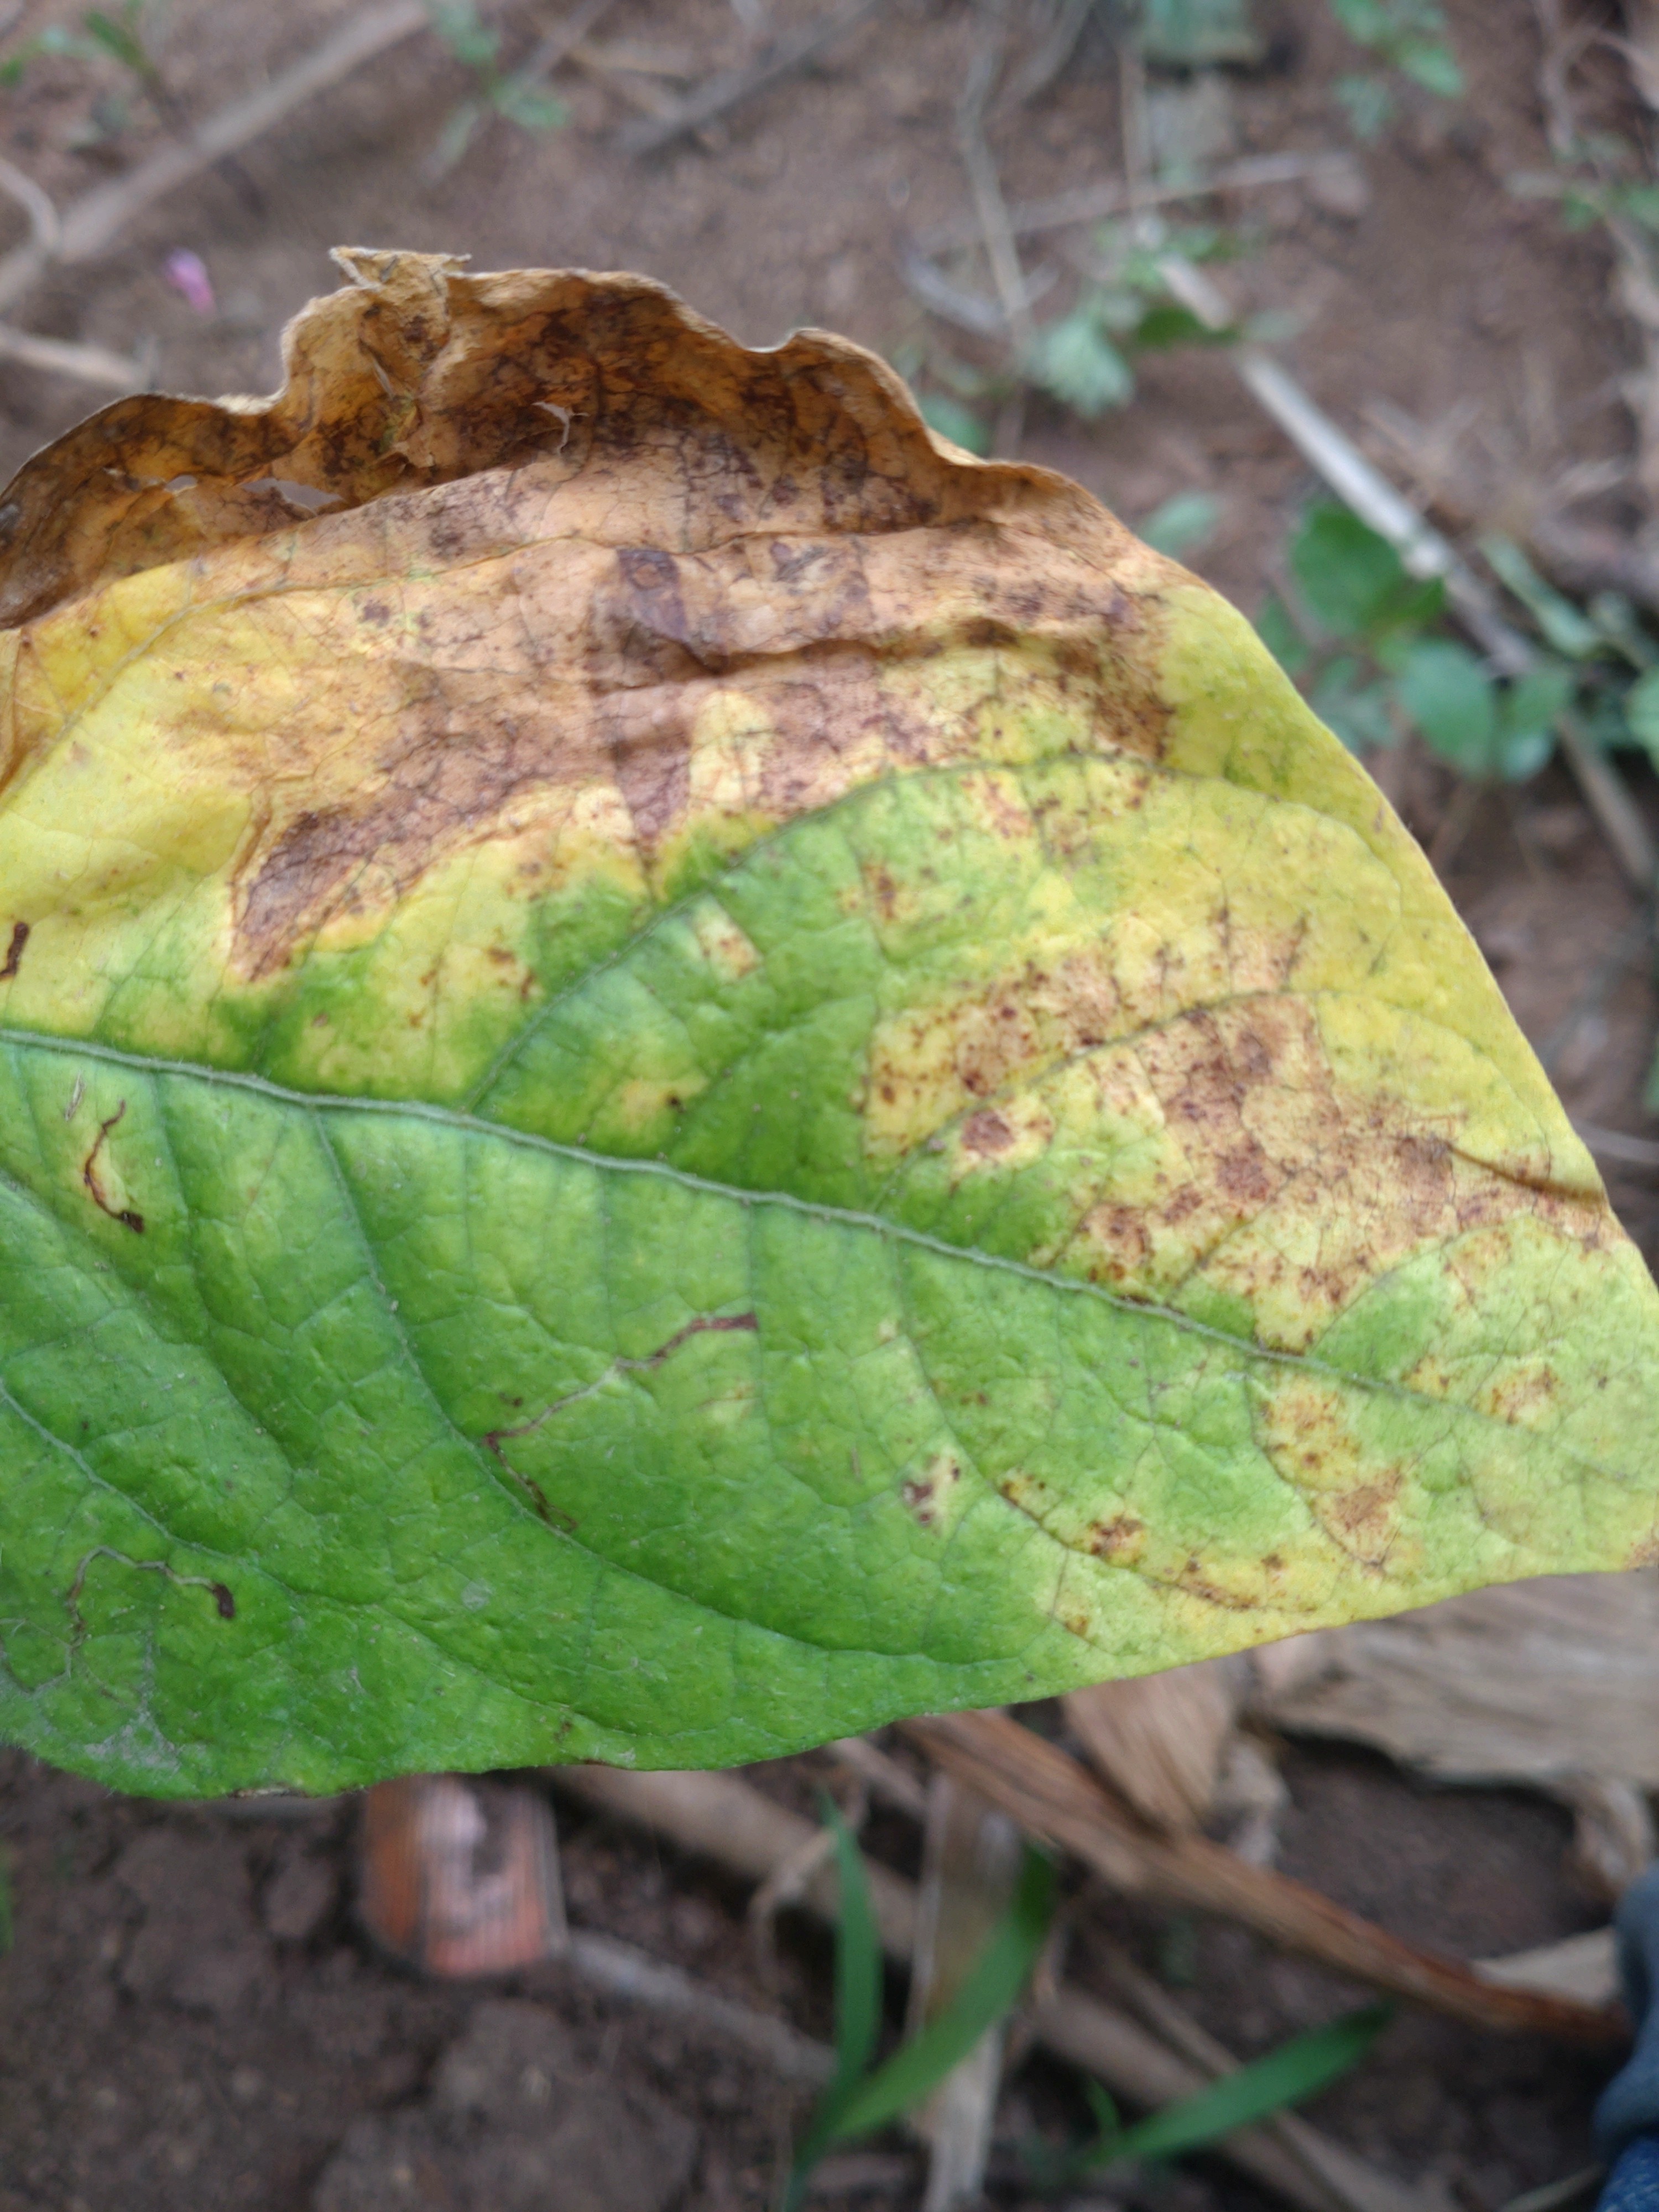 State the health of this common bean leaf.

rust
